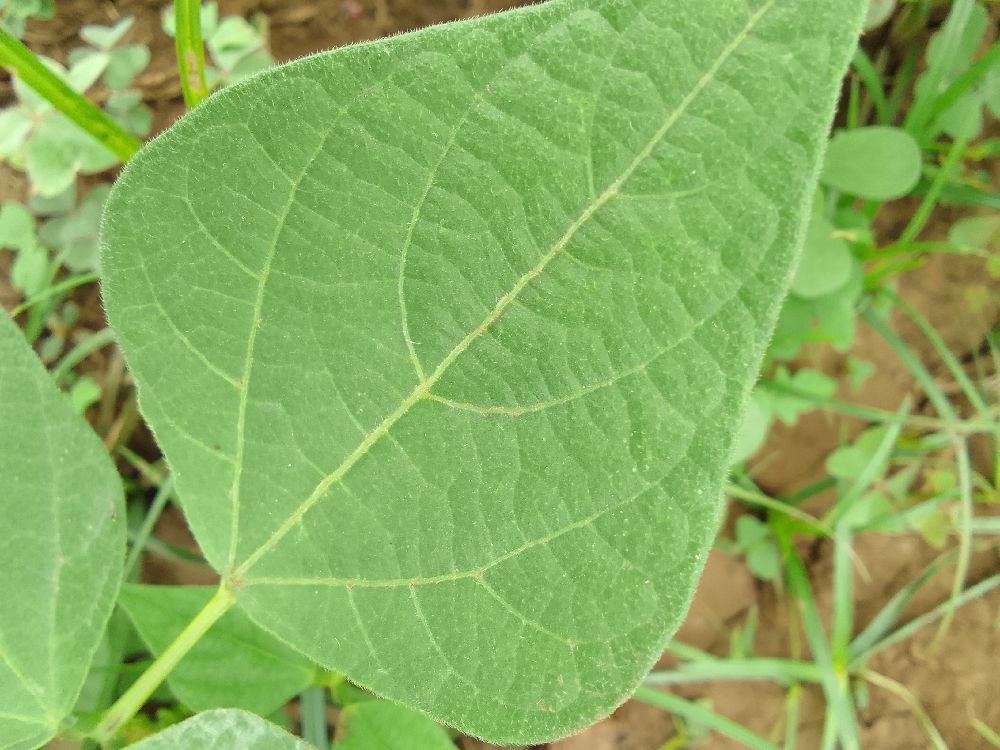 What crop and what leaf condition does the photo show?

common bean, healthy
